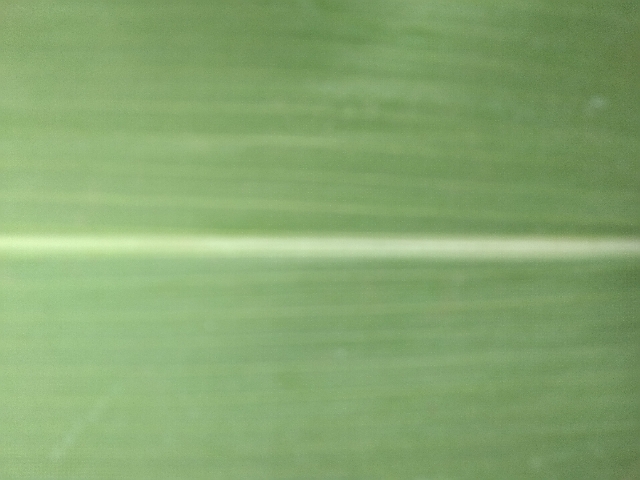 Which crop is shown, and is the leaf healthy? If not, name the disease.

maize, healthy
